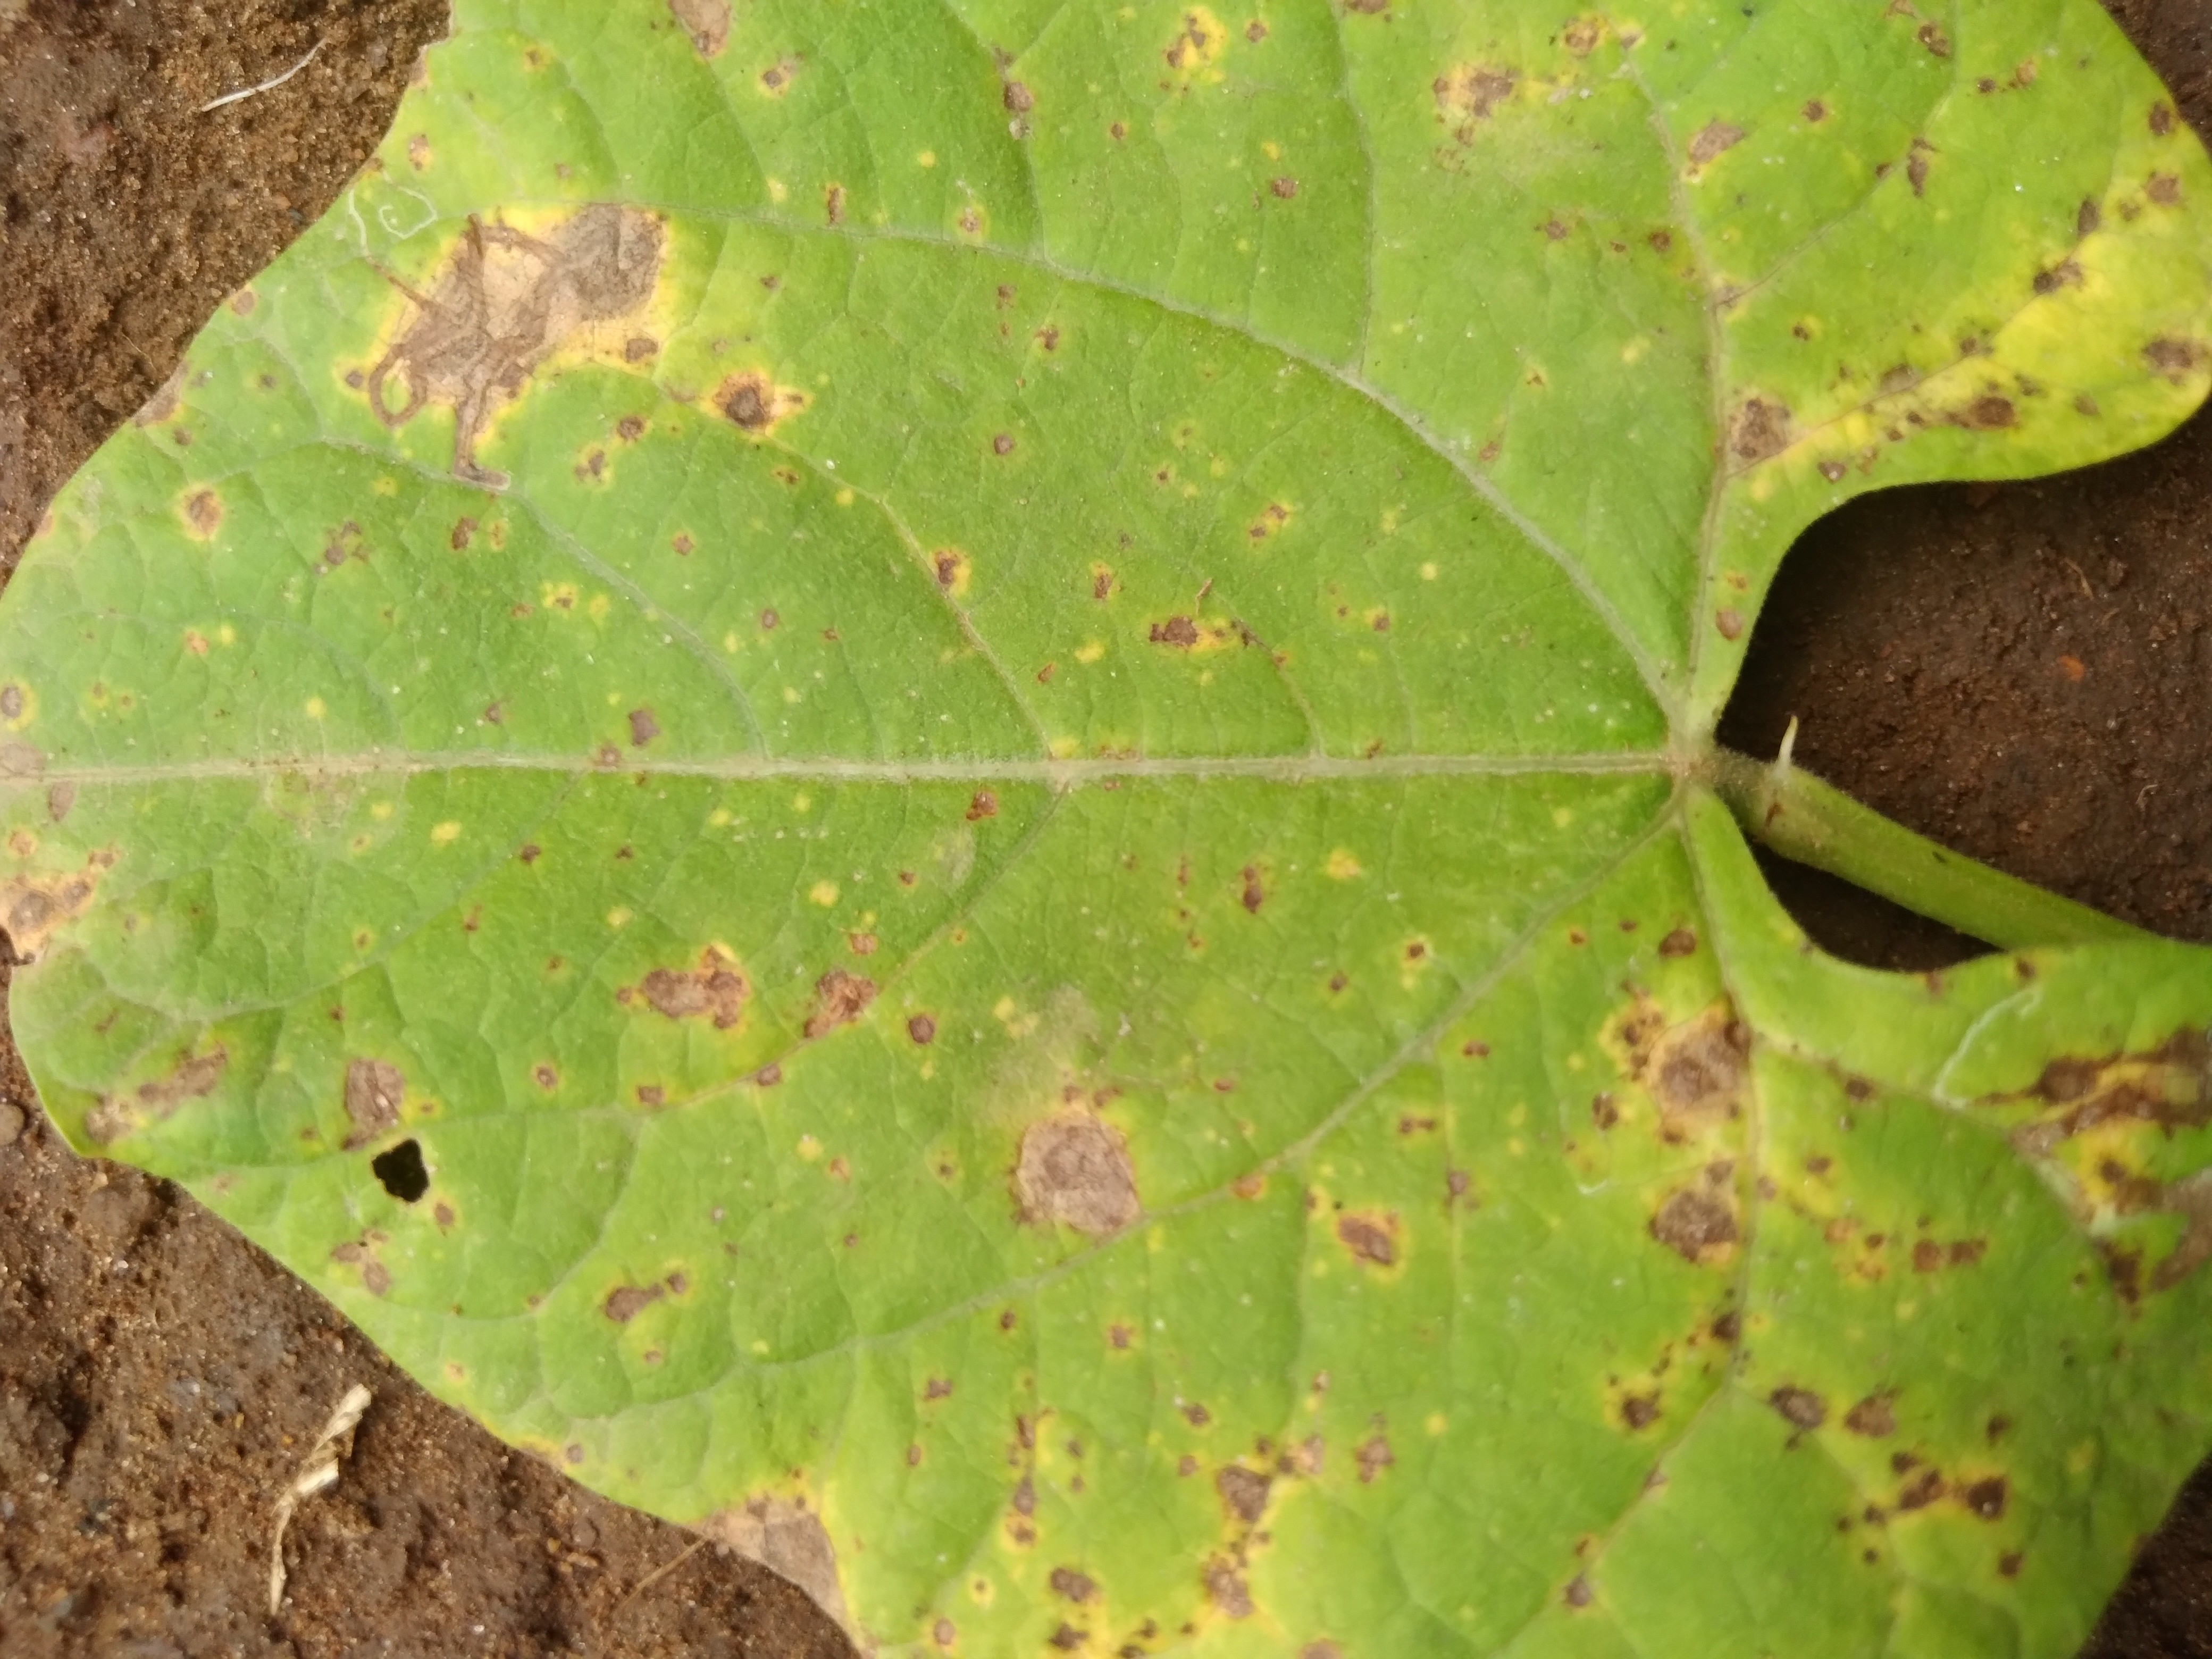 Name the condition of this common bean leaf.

rust
